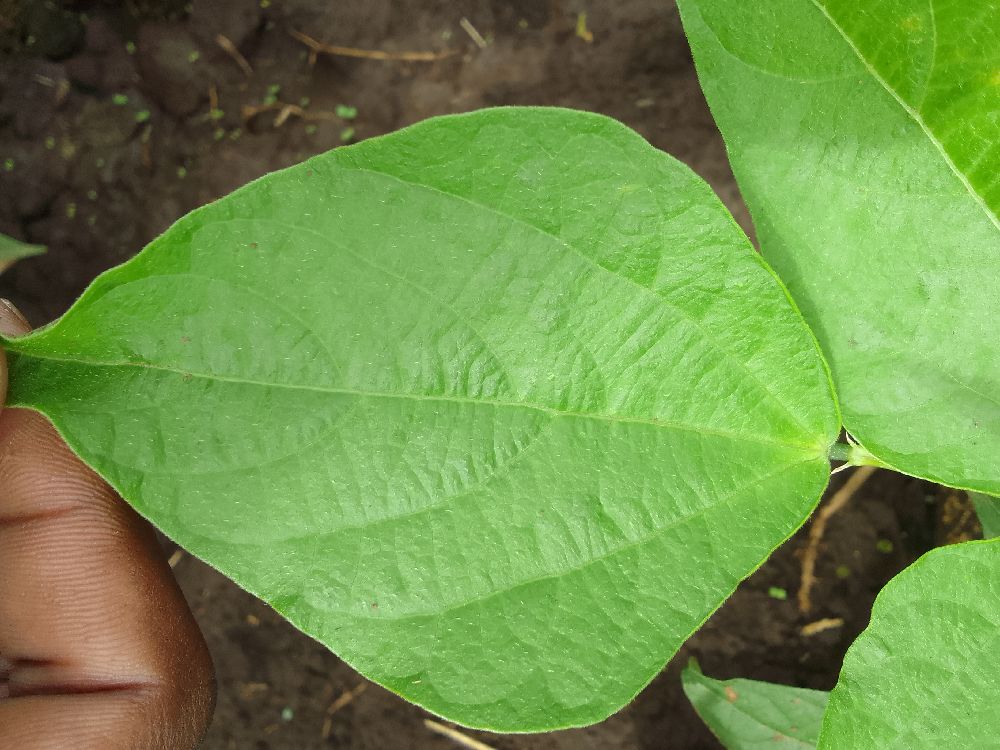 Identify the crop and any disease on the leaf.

common bean, healthy
